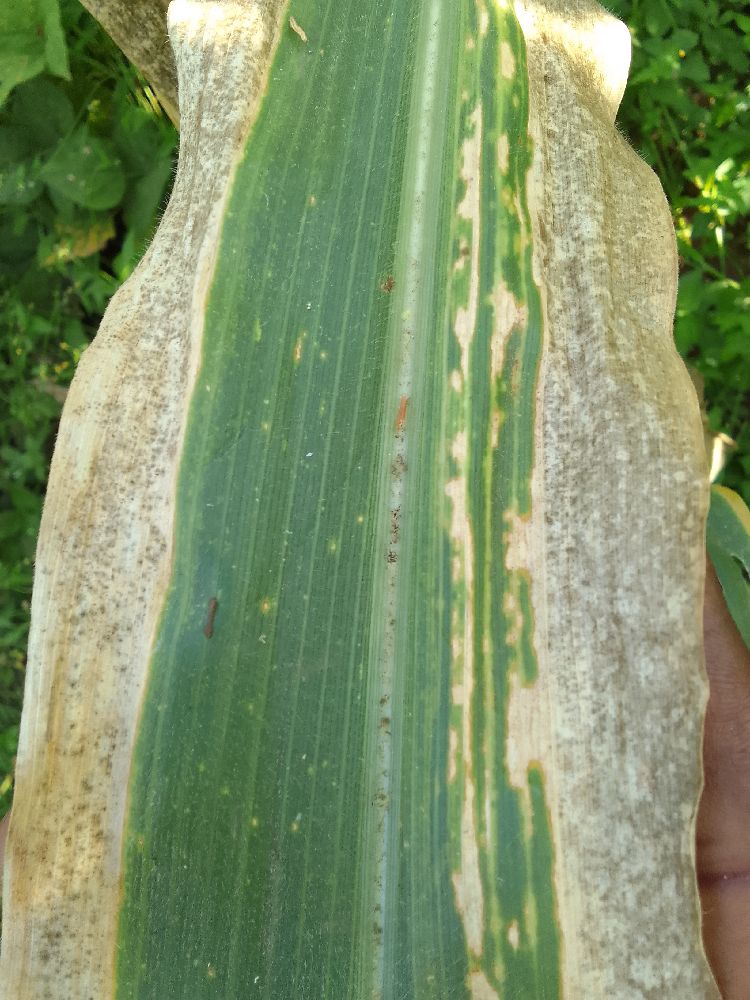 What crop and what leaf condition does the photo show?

maize, maize lethal necrosis
